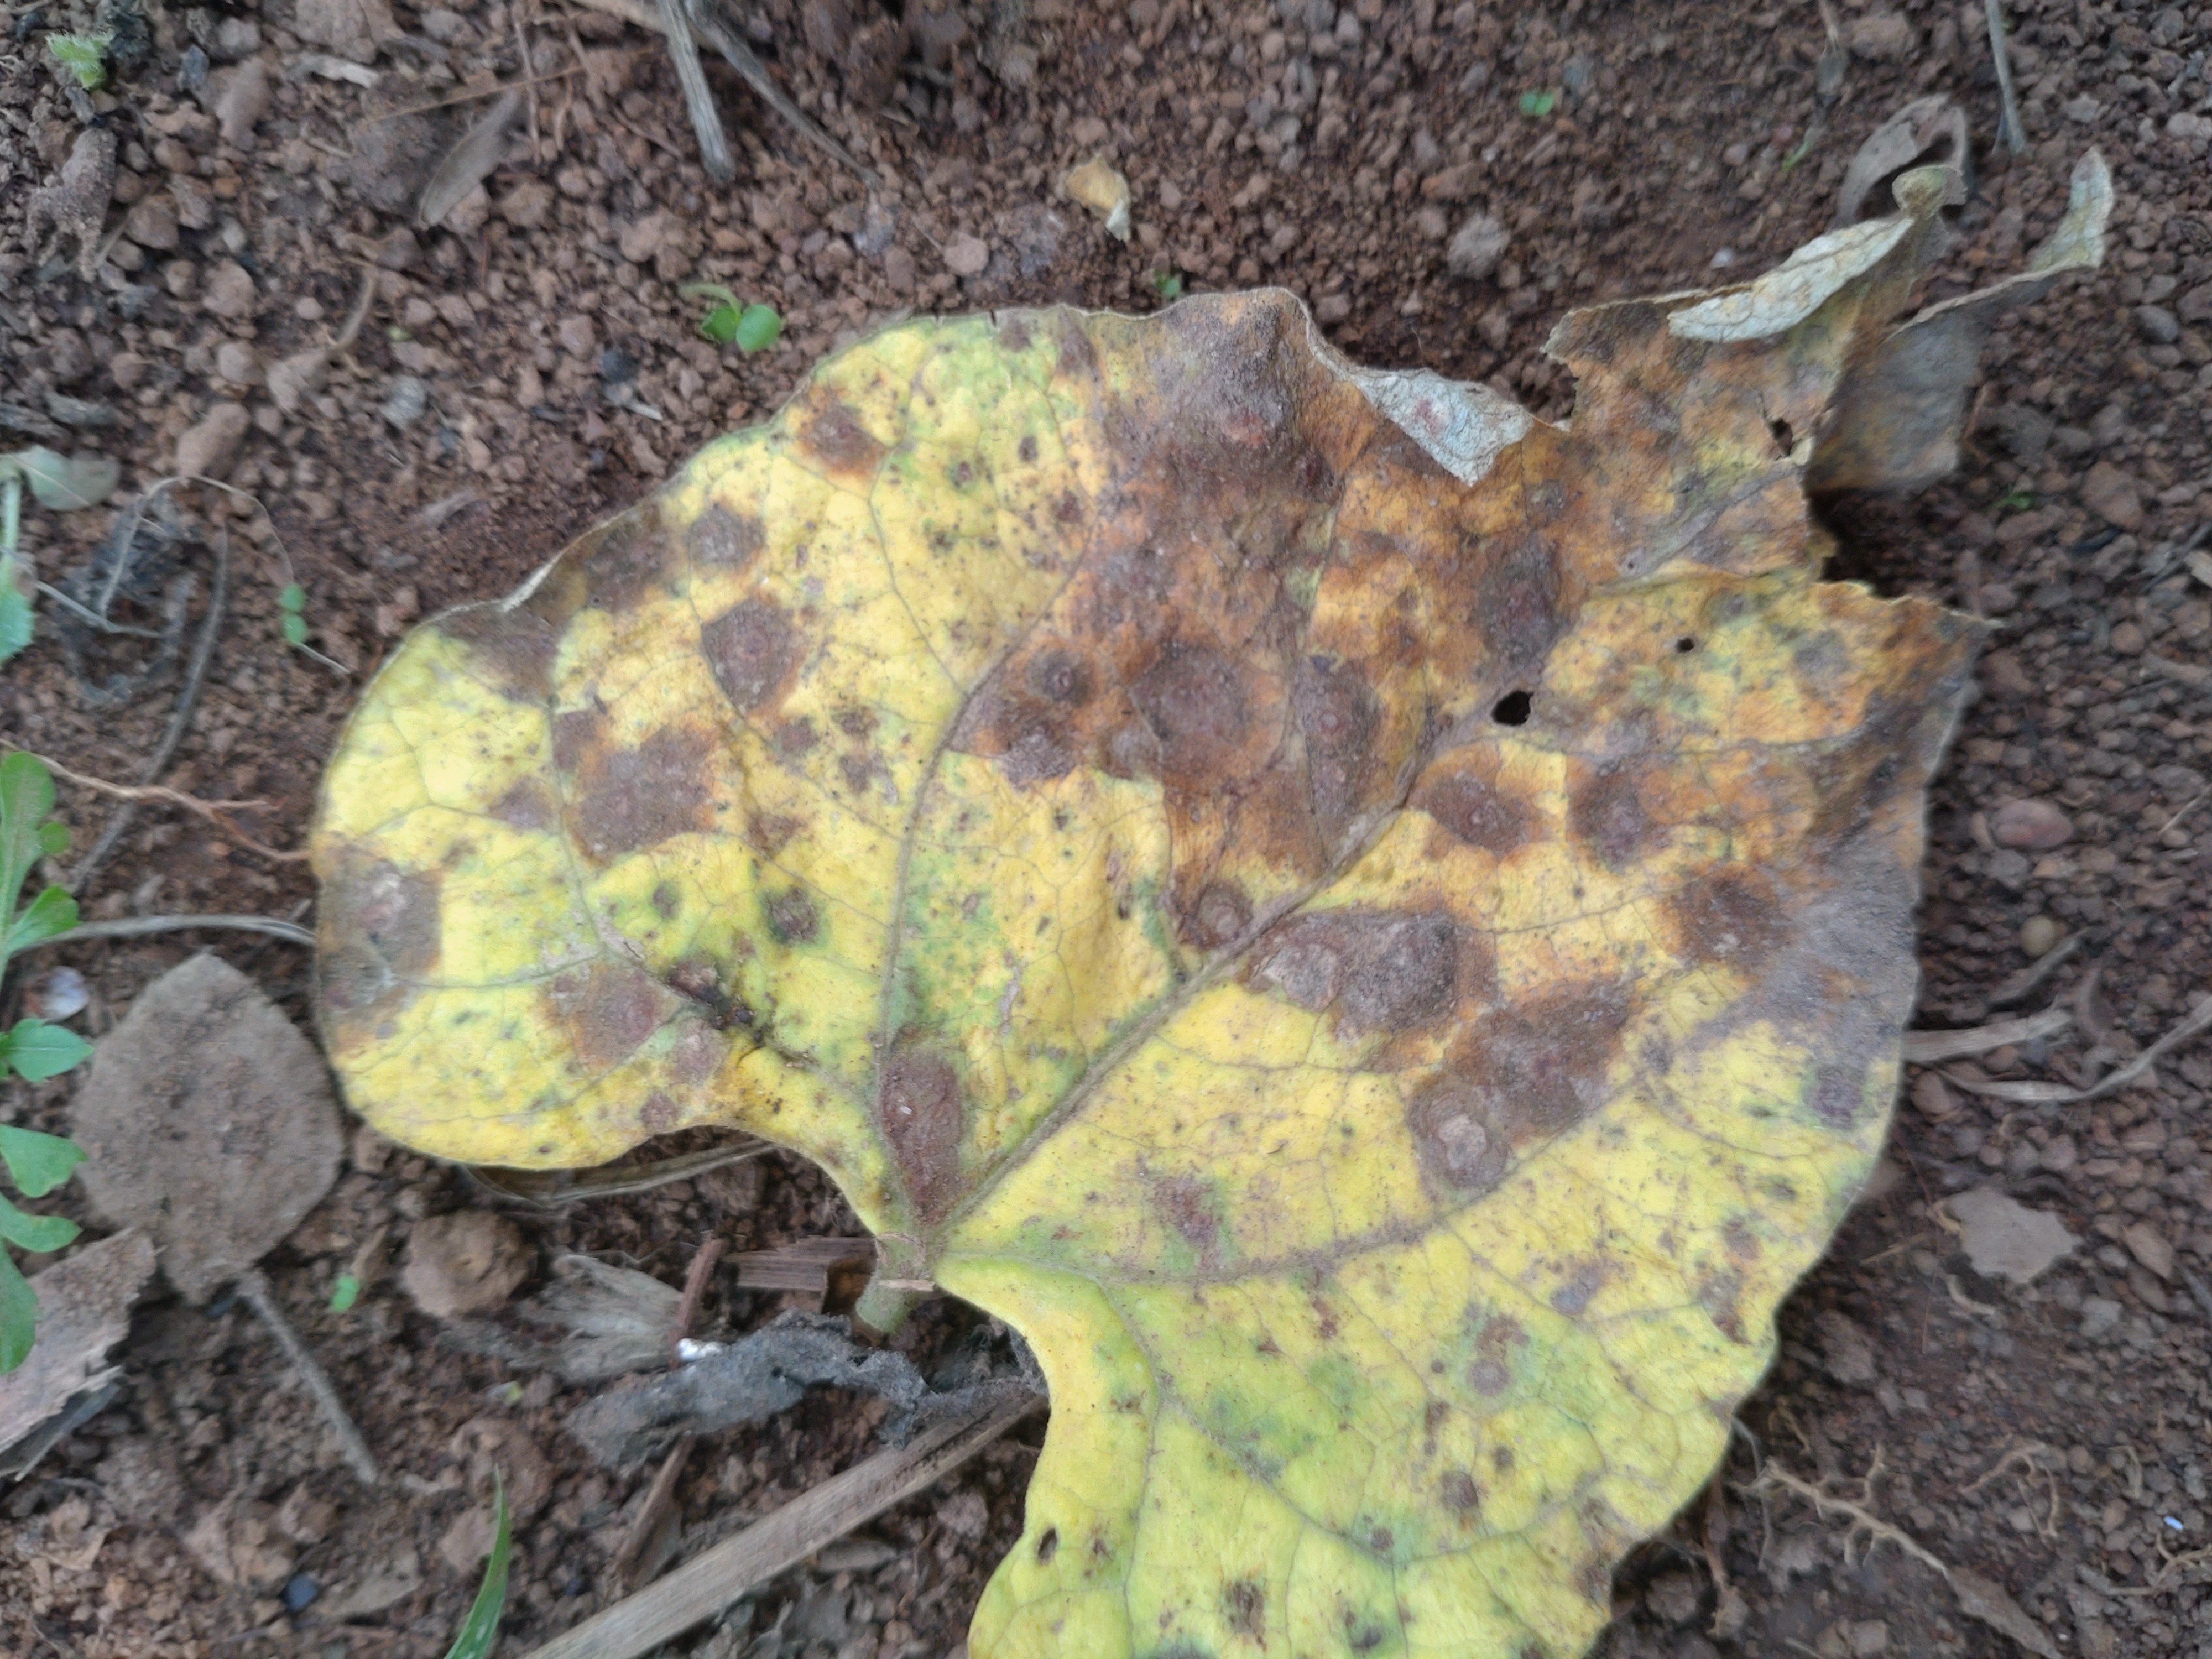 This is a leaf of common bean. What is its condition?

rust
